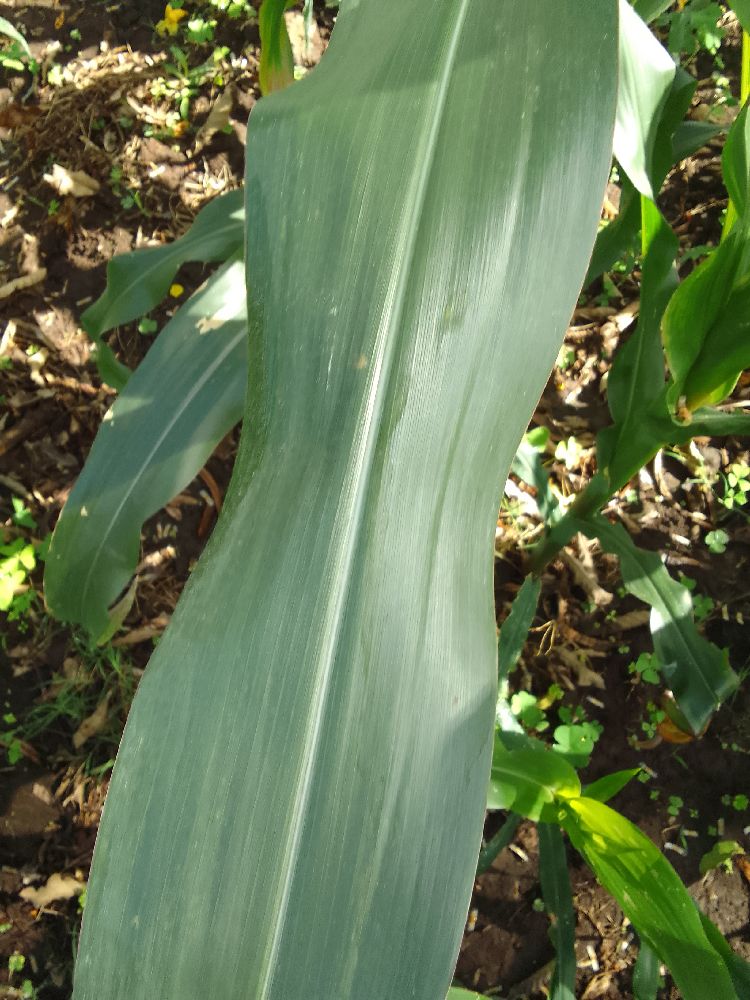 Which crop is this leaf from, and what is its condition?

maize, healthy
